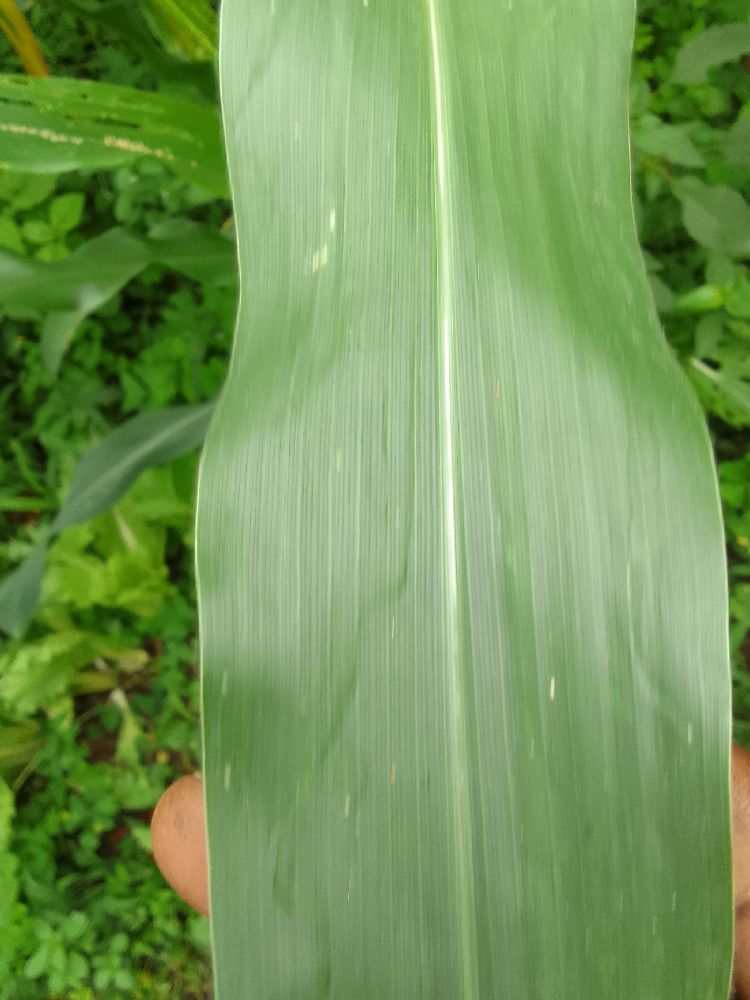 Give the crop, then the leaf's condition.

maize, healthy
